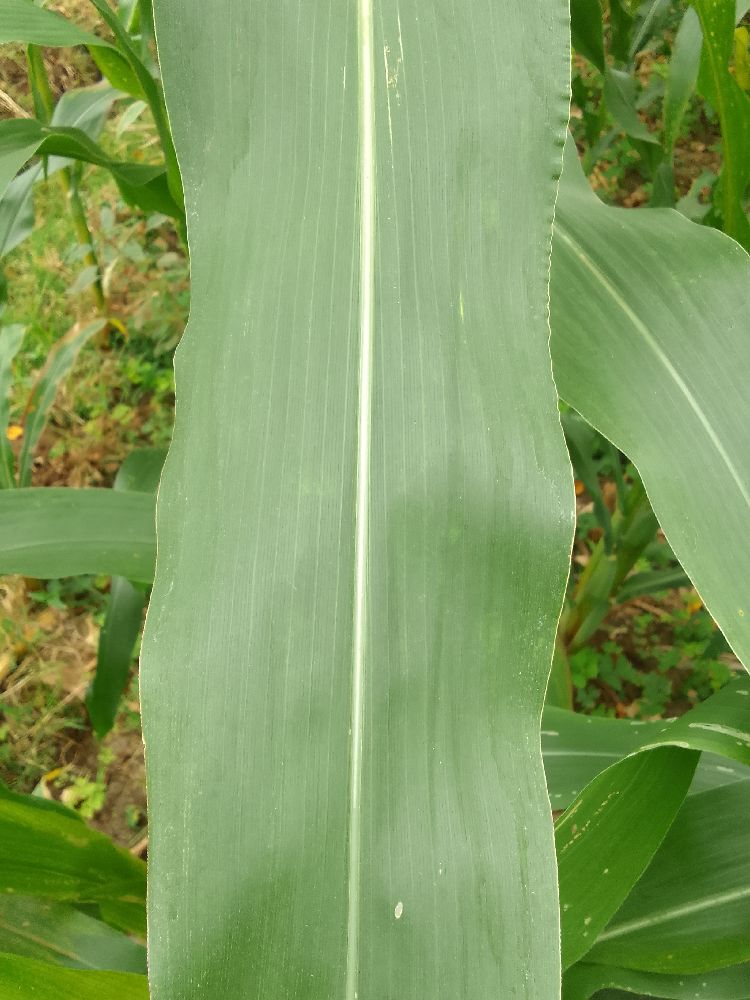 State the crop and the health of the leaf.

maize, healthy
